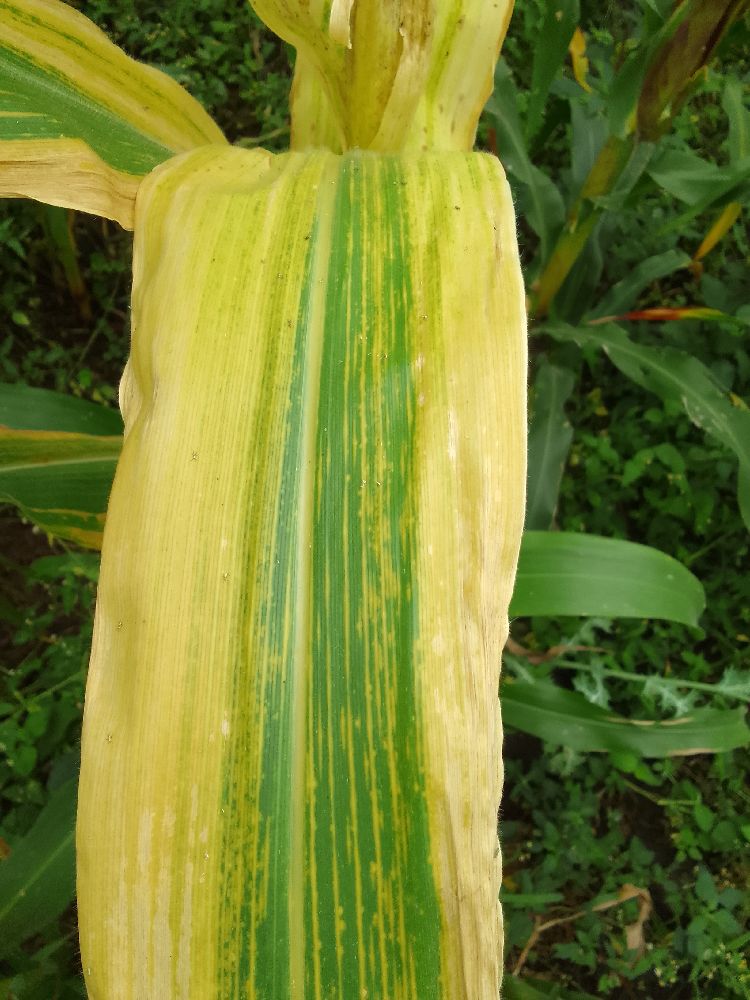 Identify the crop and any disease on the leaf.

maize, maize streak virus
